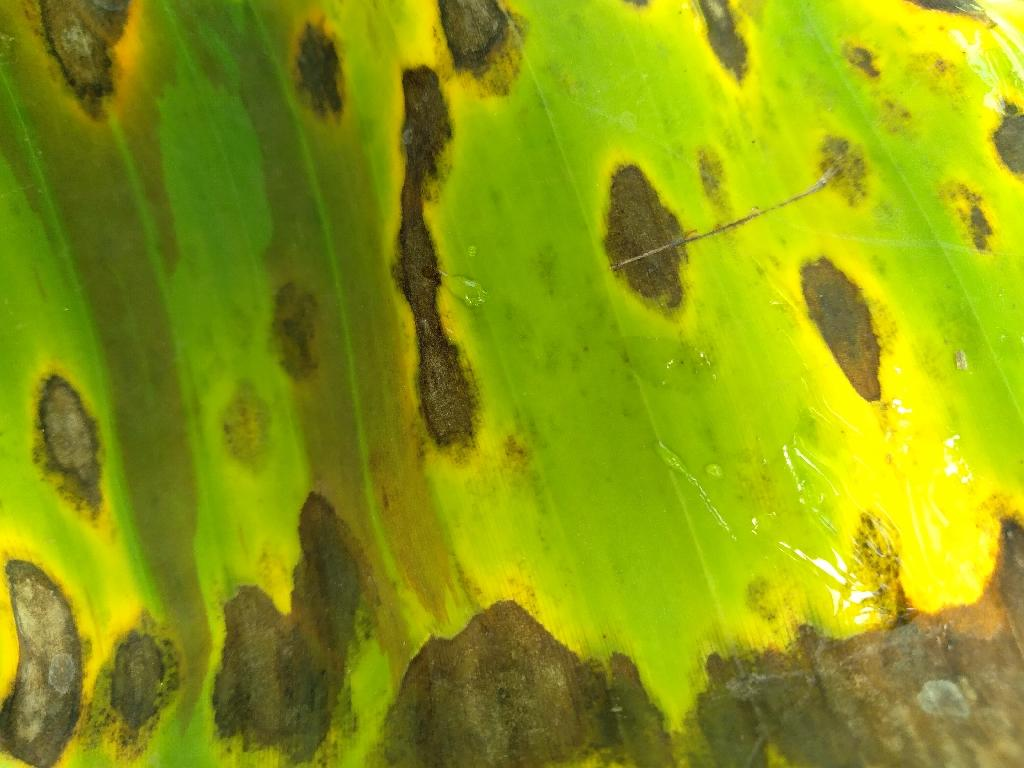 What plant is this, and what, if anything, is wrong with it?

banana, black sigatoka
